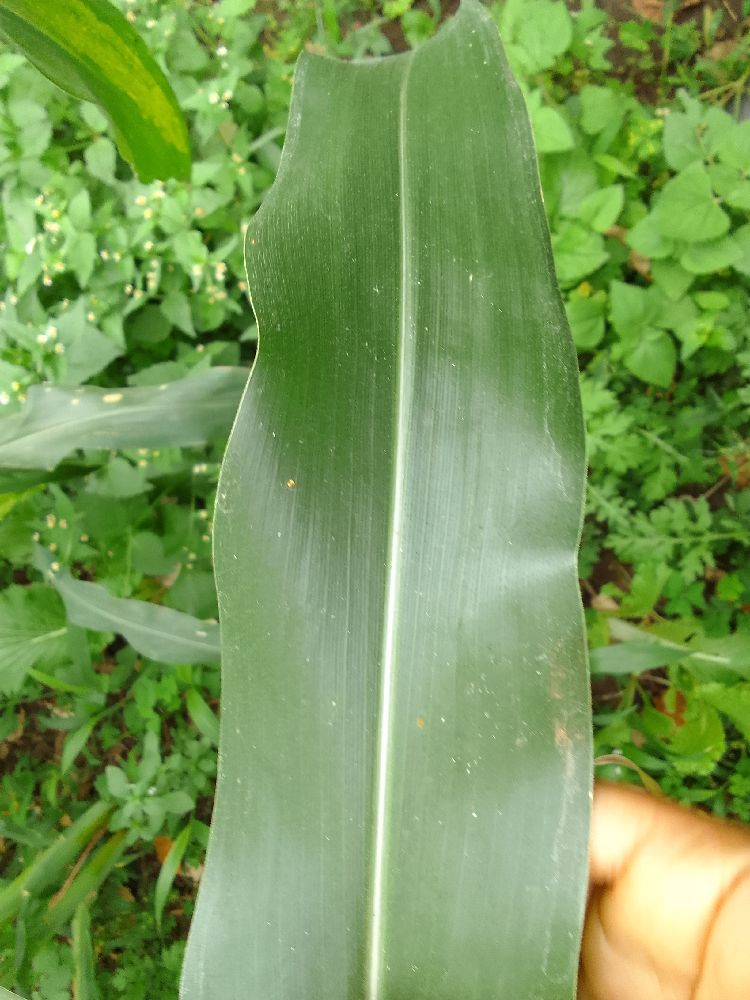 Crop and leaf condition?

maize, healthy
